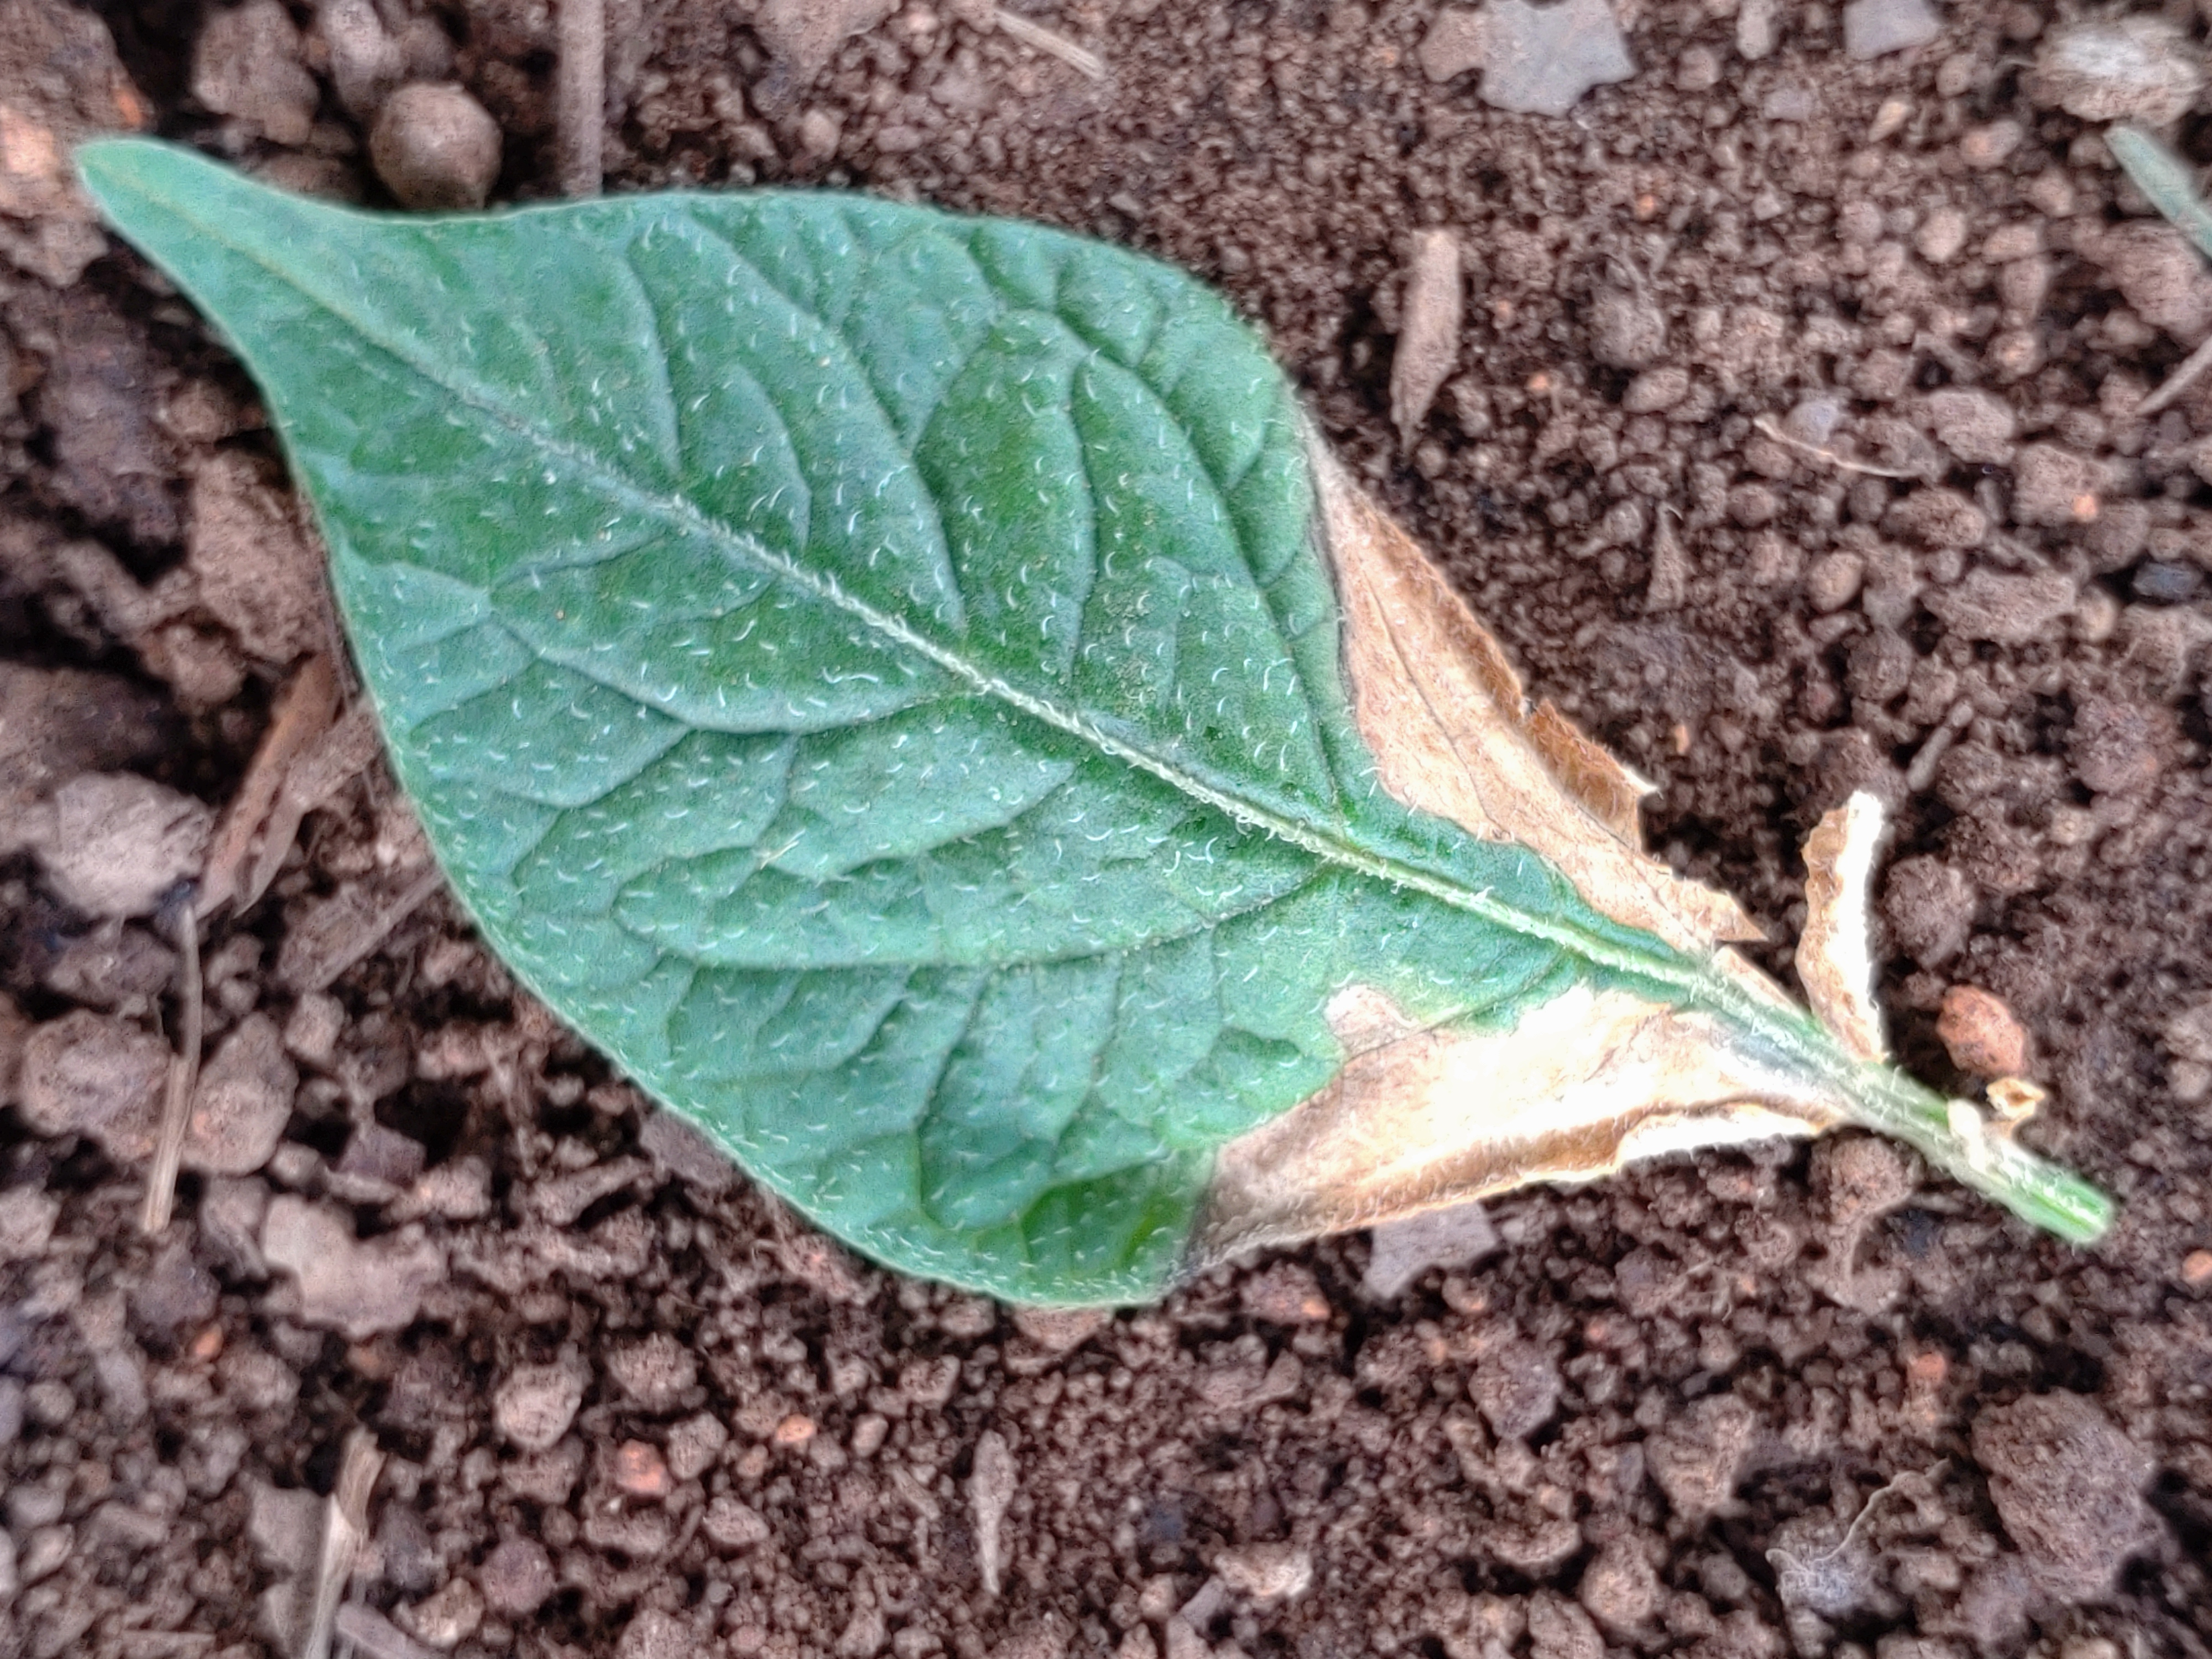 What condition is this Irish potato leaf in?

early blight
